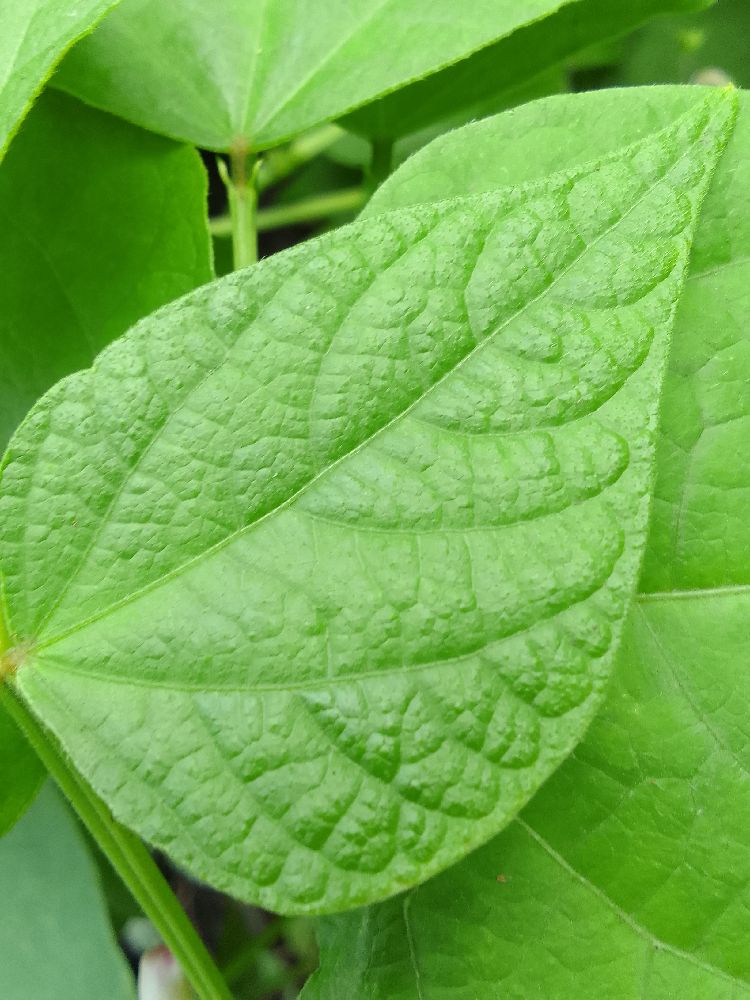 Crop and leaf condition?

common bean, healthy
